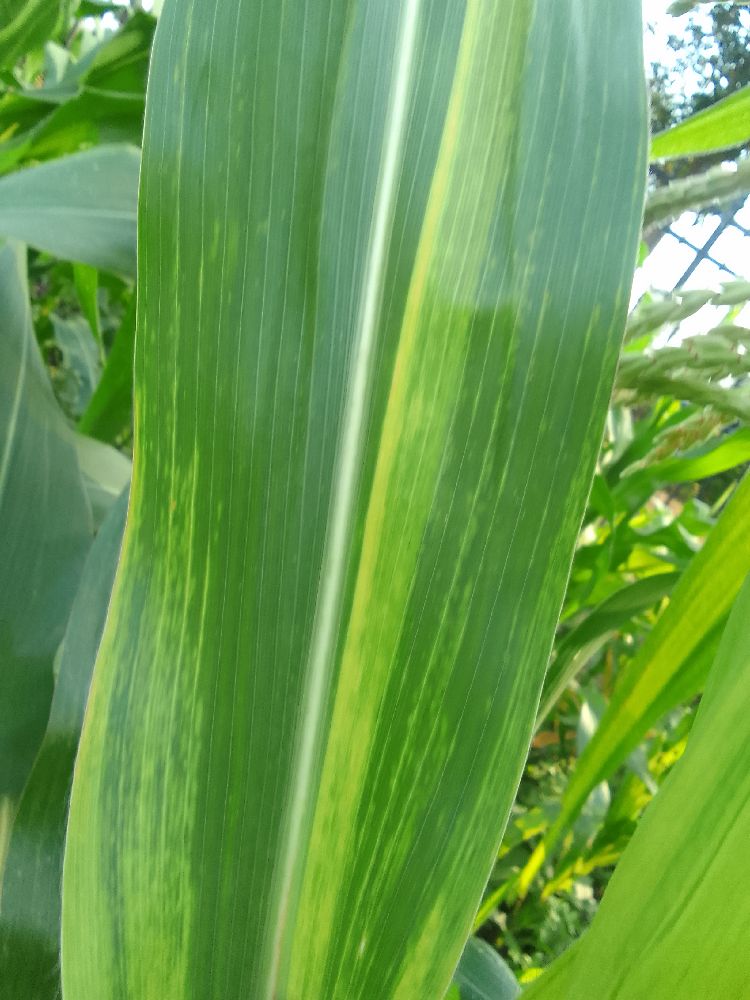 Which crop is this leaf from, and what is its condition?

maize, maize lethal necrosis
